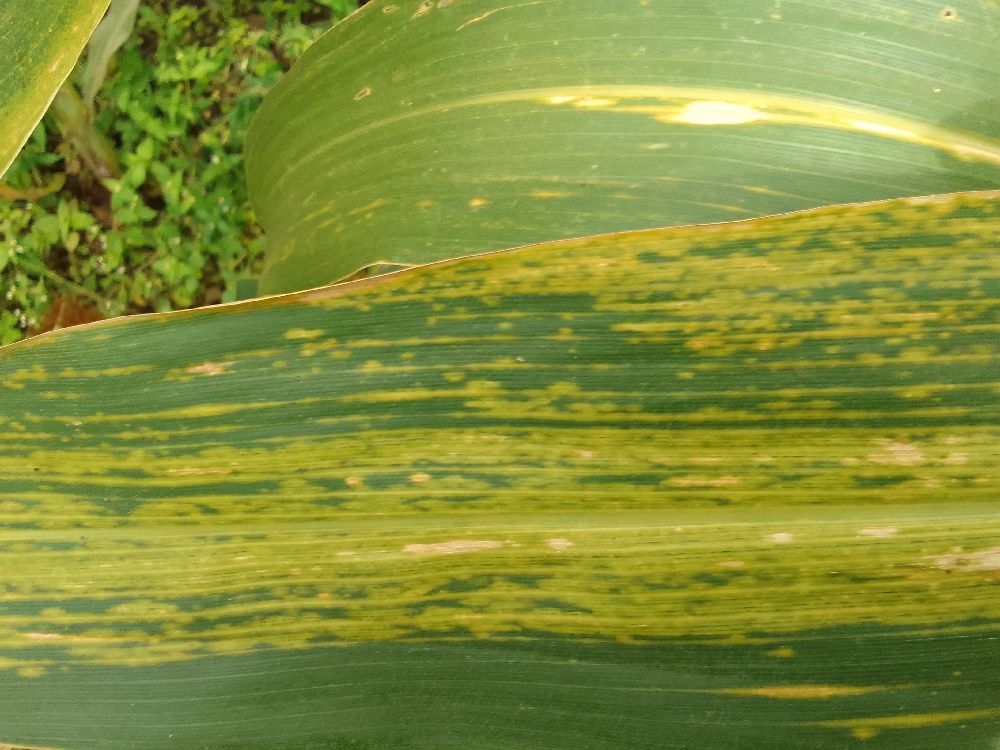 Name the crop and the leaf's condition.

maize, maize lethal necrosis
